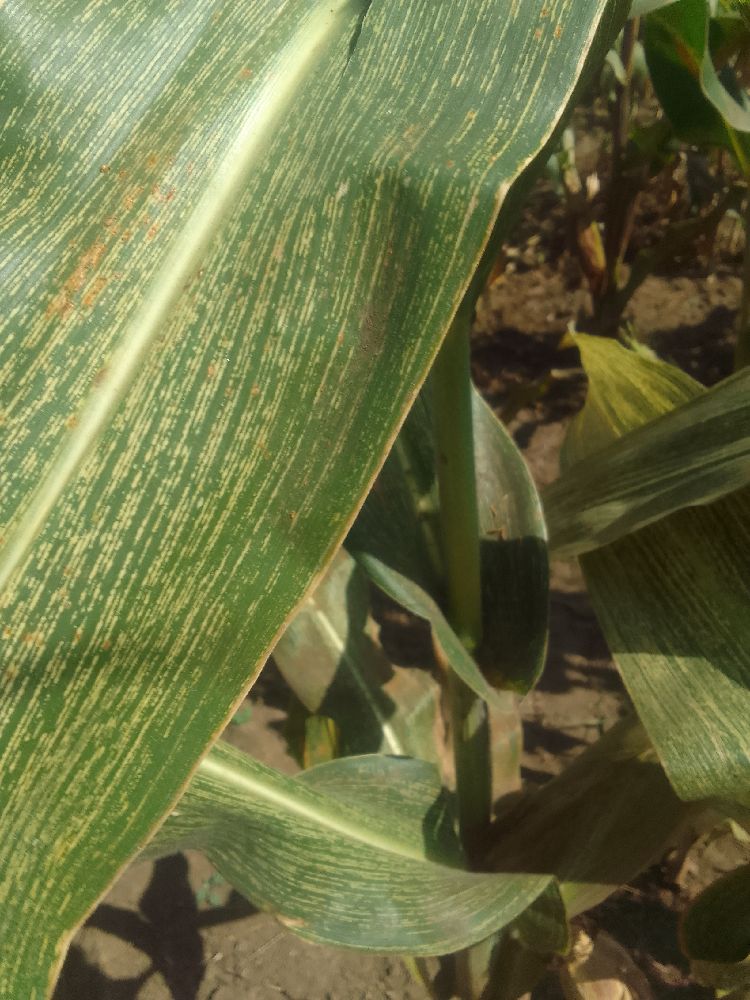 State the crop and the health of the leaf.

maize, maize streak virus
